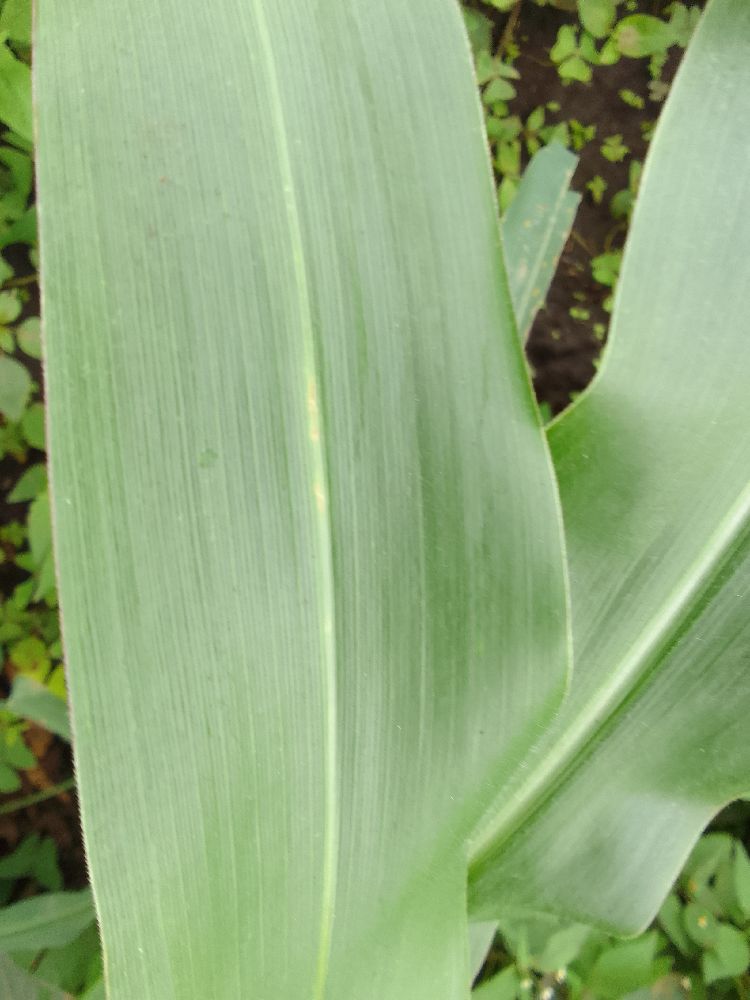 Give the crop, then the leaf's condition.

maize, healthy
